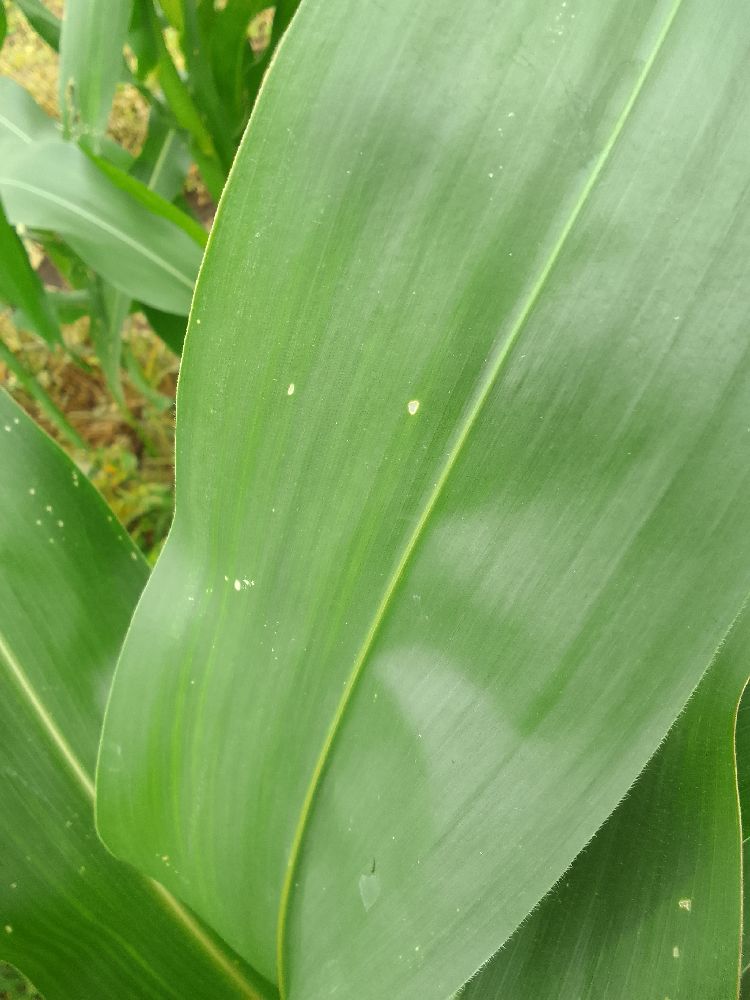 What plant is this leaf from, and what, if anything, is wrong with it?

maize, healthy
